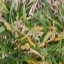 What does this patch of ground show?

grass
